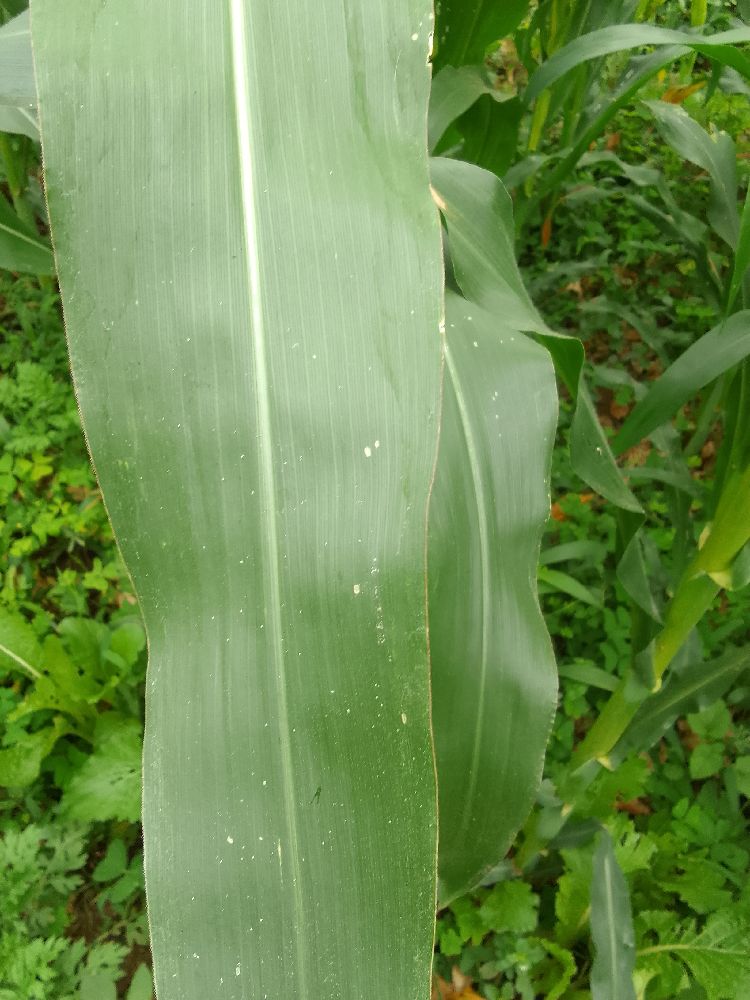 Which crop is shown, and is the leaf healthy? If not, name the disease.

maize, healthy
